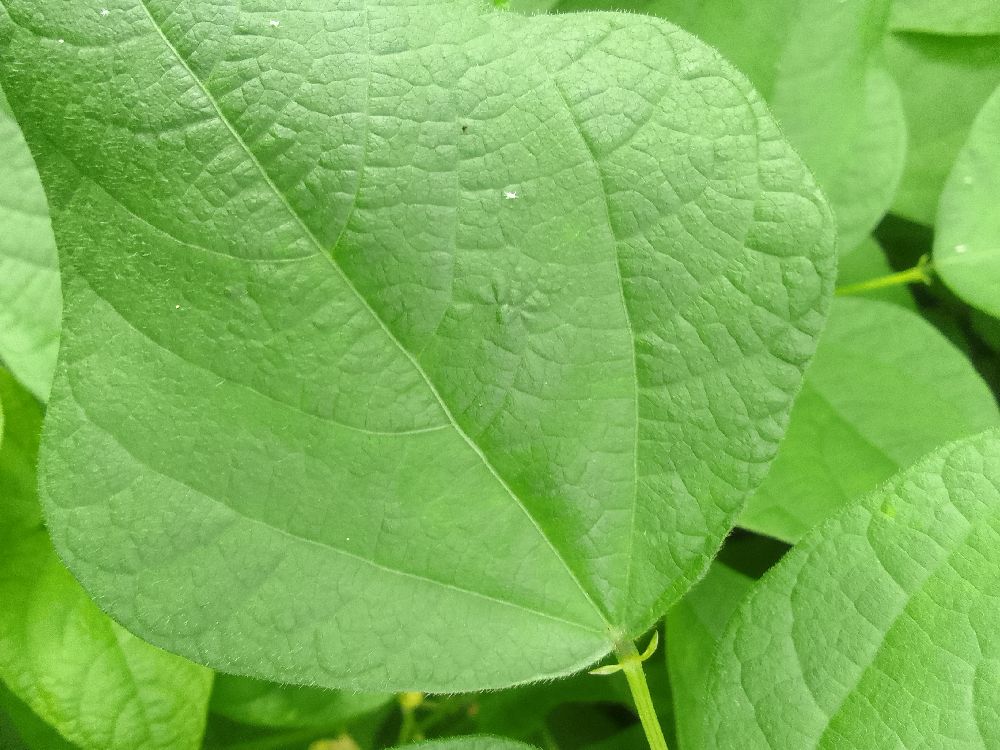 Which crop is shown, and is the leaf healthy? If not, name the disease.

common bean, healthy
